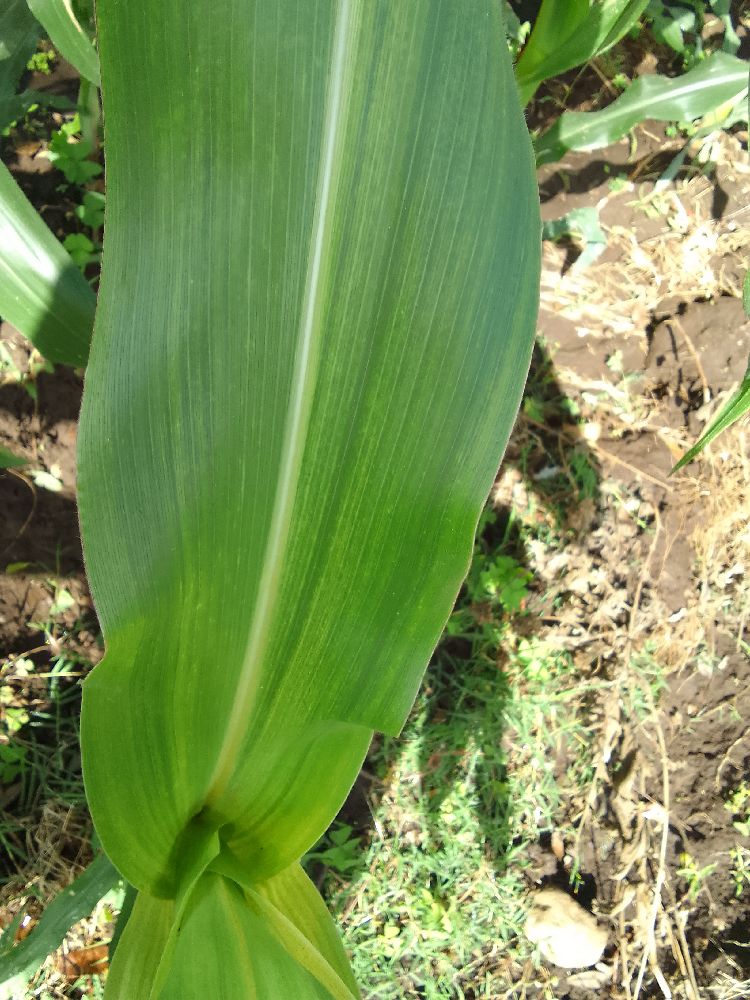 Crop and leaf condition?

maize, maize lethal necrosis
